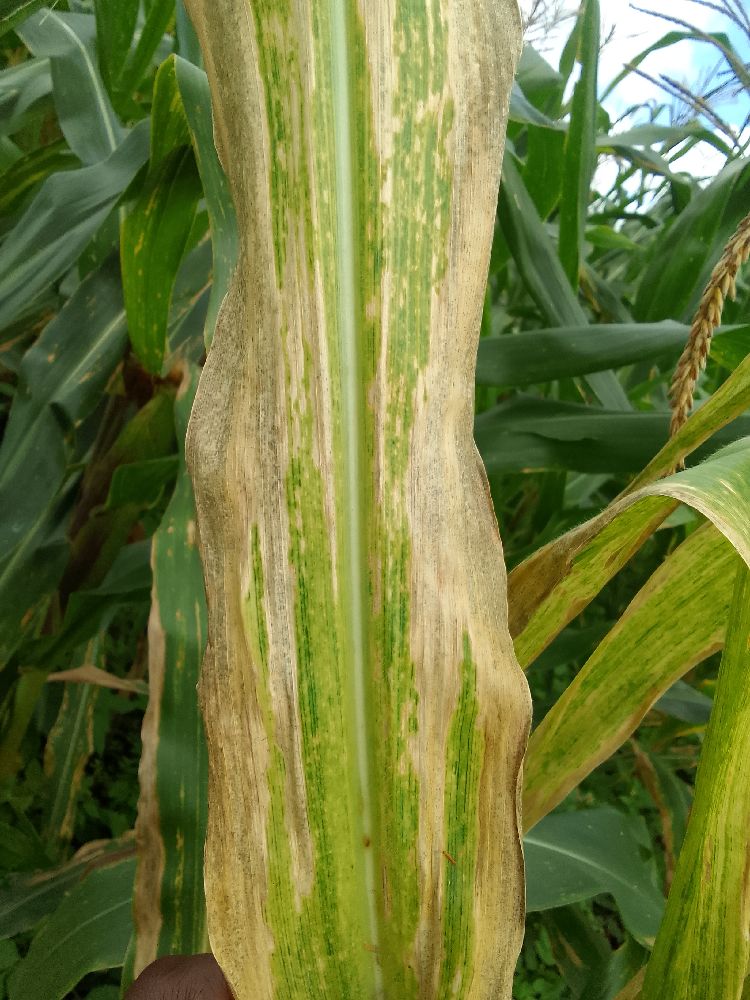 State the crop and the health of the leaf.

maize, maize lethal necrosis
